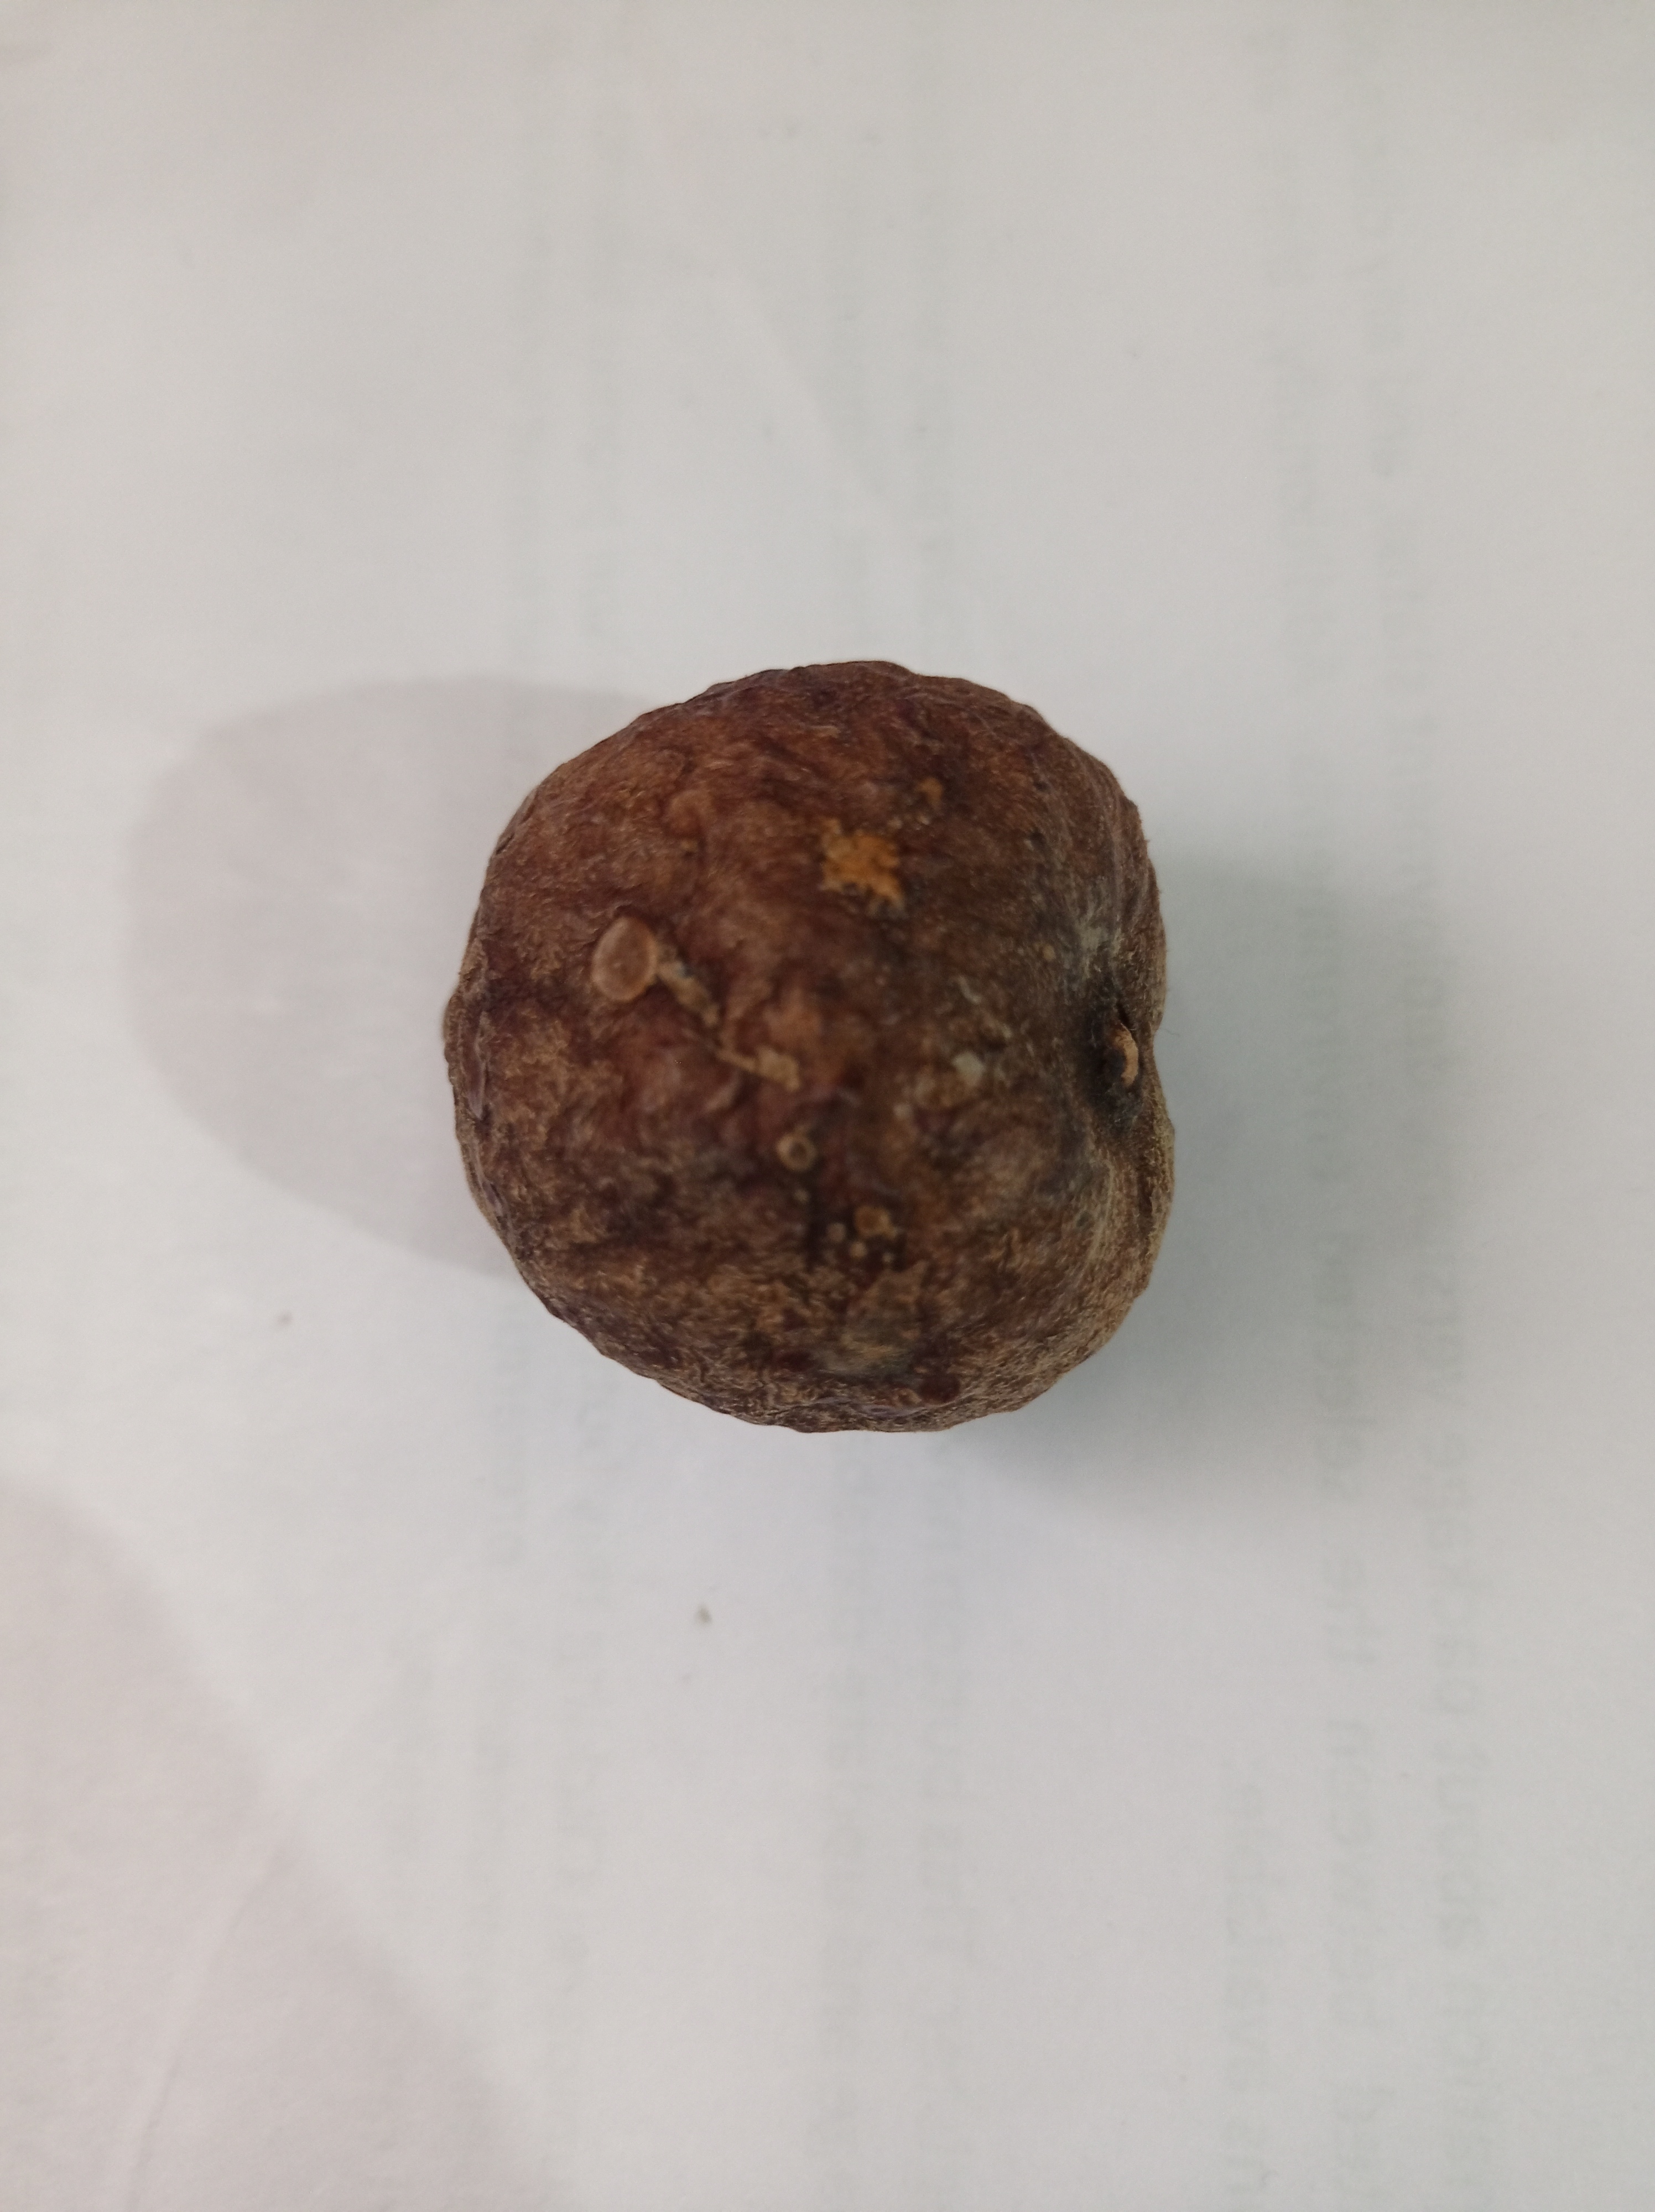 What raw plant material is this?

madanphal
